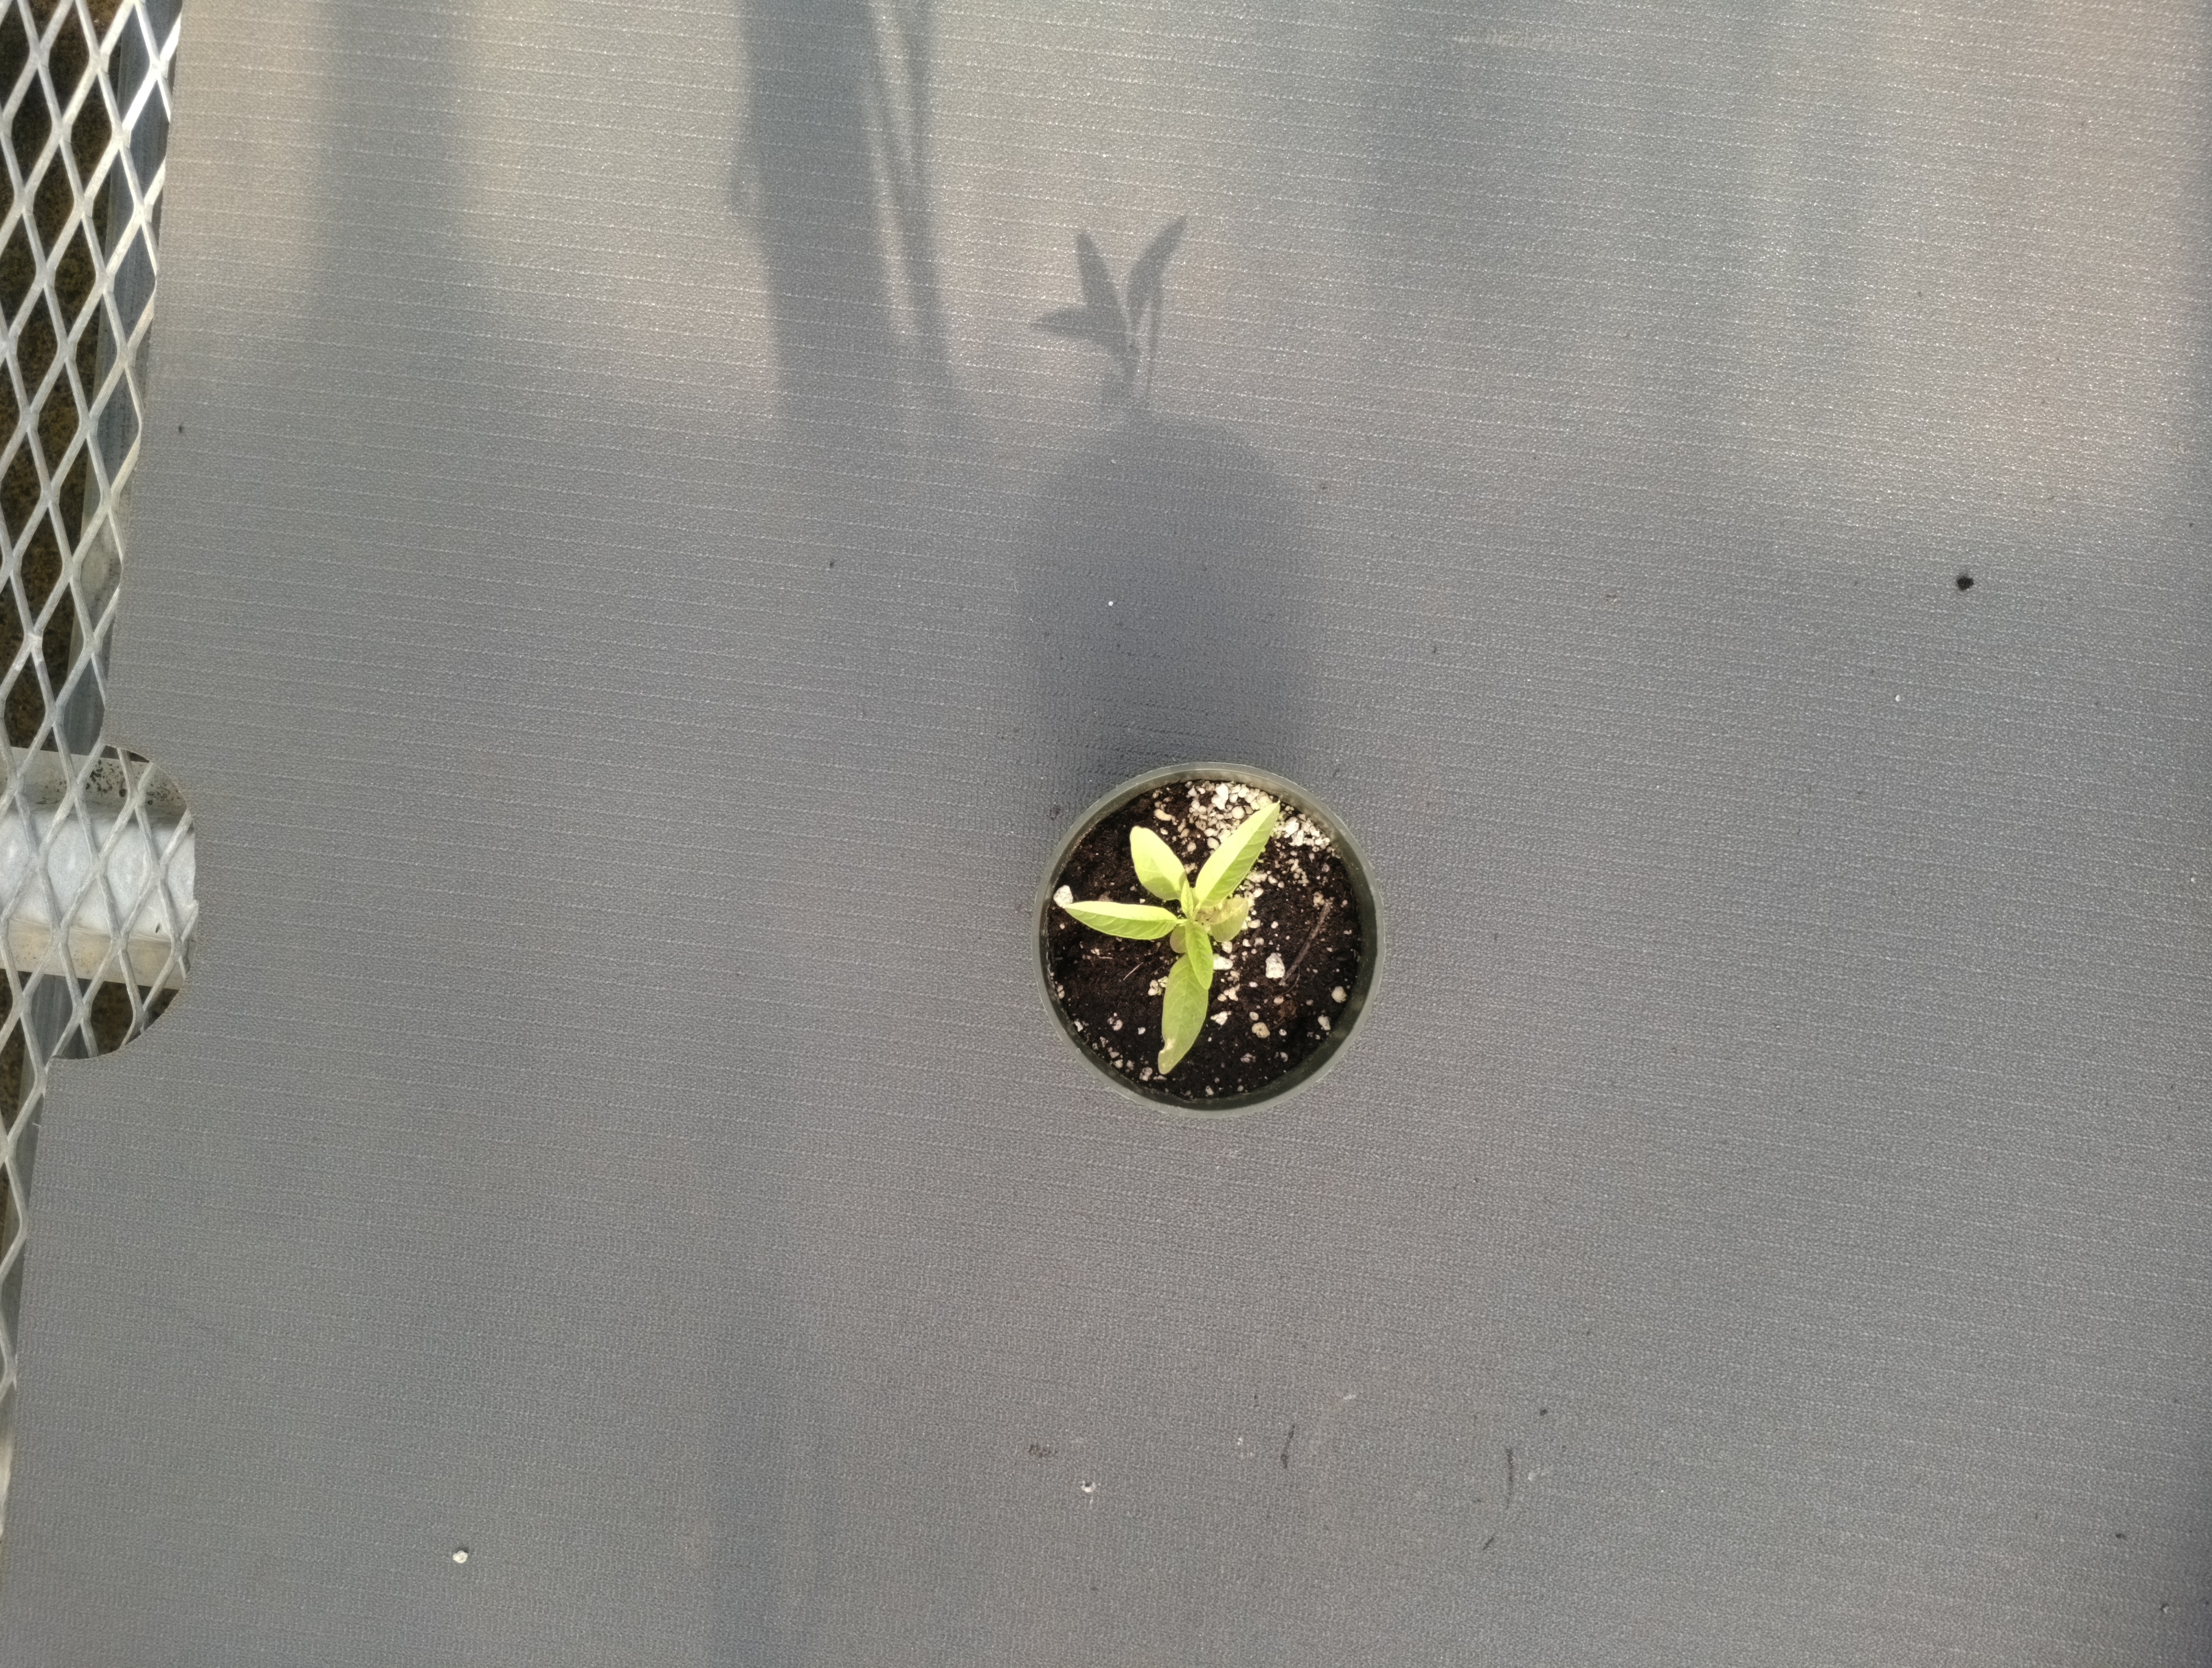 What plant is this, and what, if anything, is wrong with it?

waterhemp, healthy untreated
